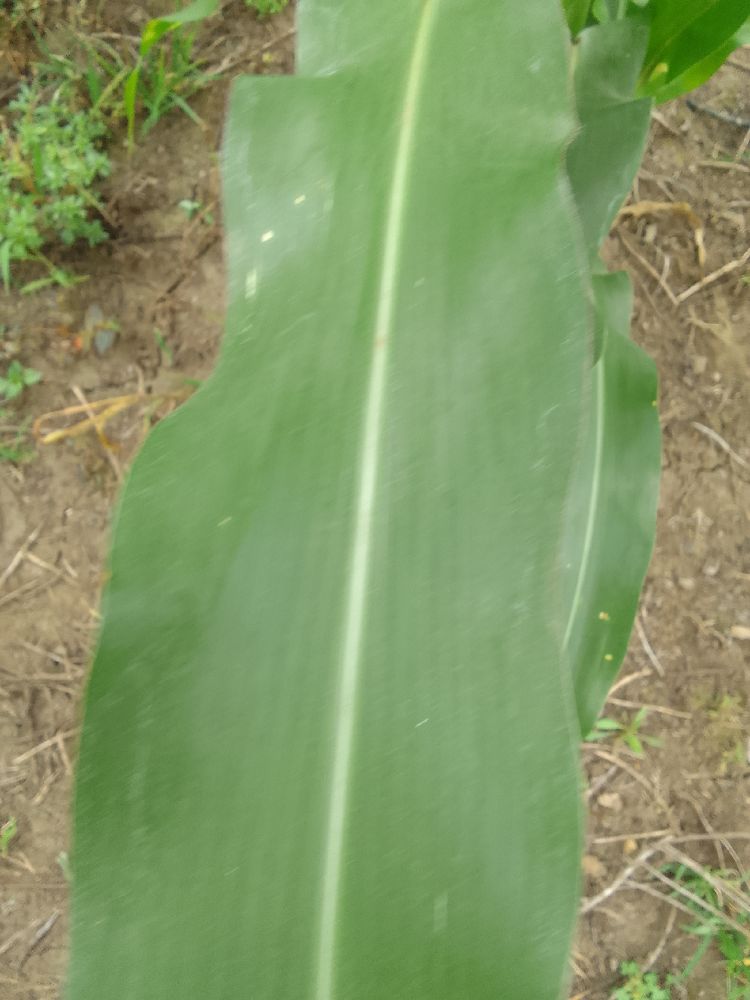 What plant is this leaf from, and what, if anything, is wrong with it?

maize, healthy
